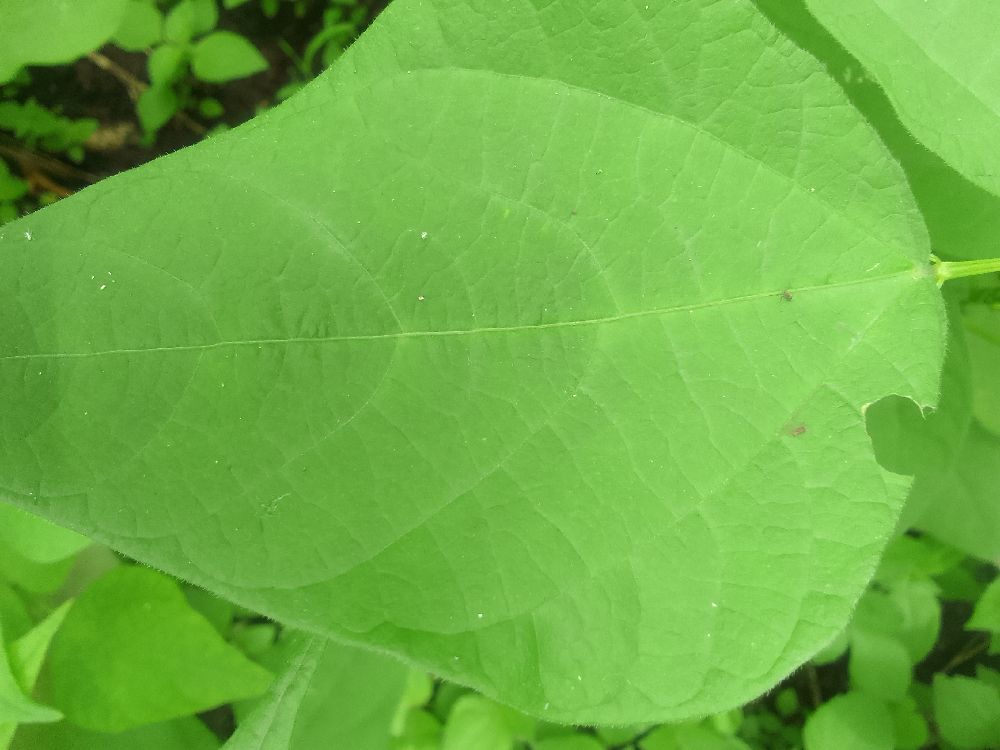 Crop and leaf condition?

common bean, healthy
